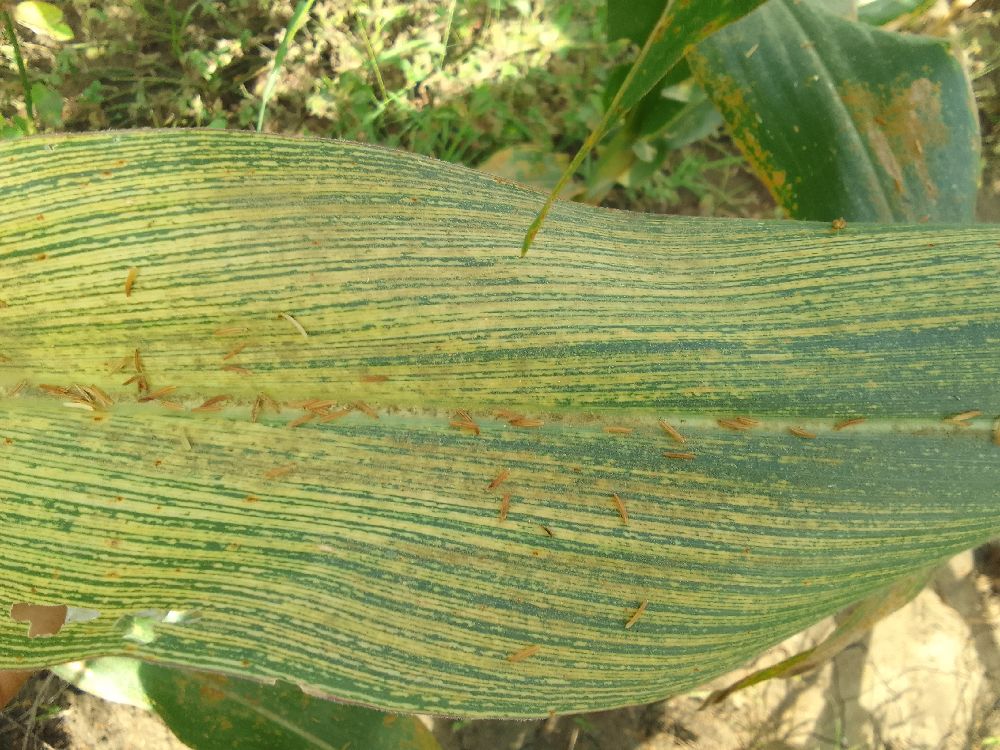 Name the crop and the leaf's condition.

maize, maize streak virus
